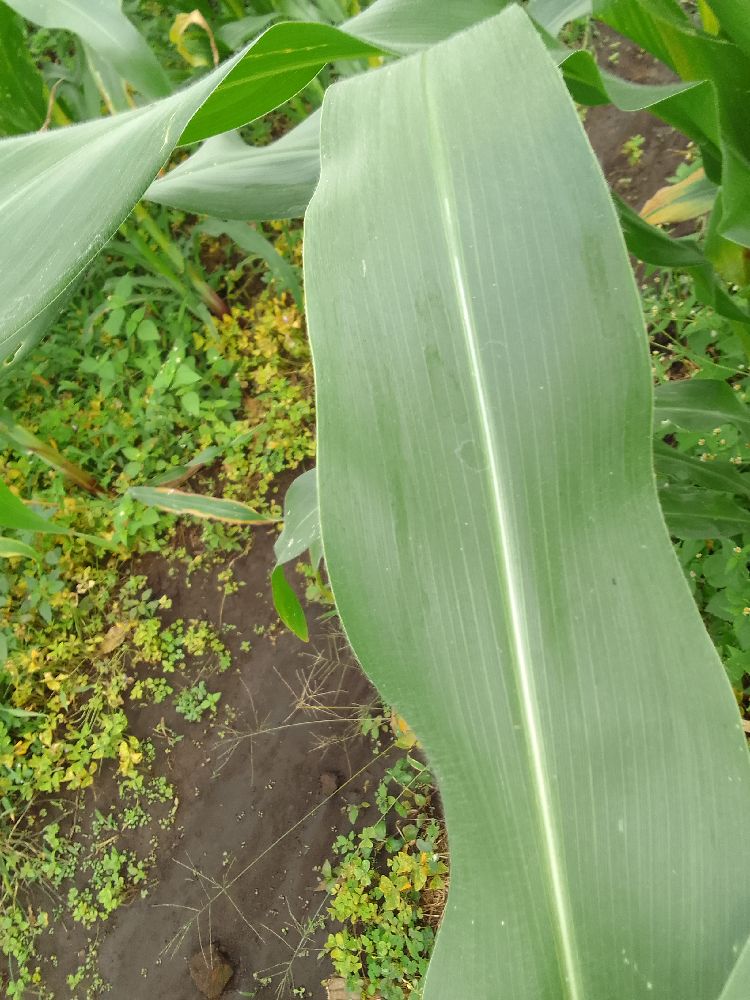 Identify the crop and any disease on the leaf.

maize, healthy
